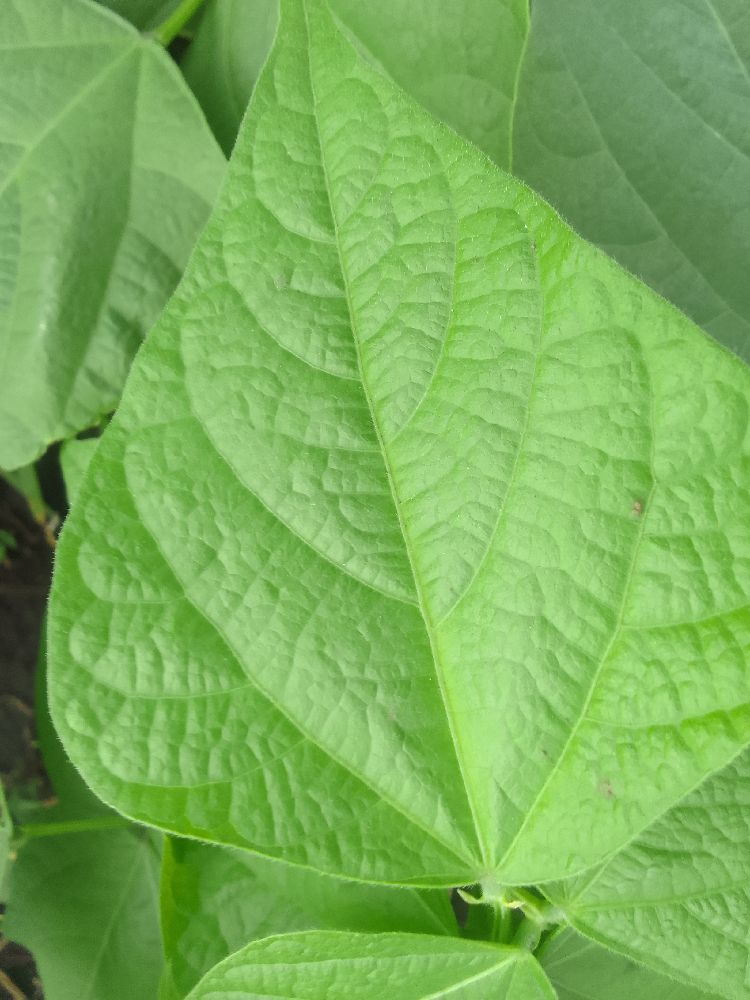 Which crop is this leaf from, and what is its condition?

common bean, healthy
